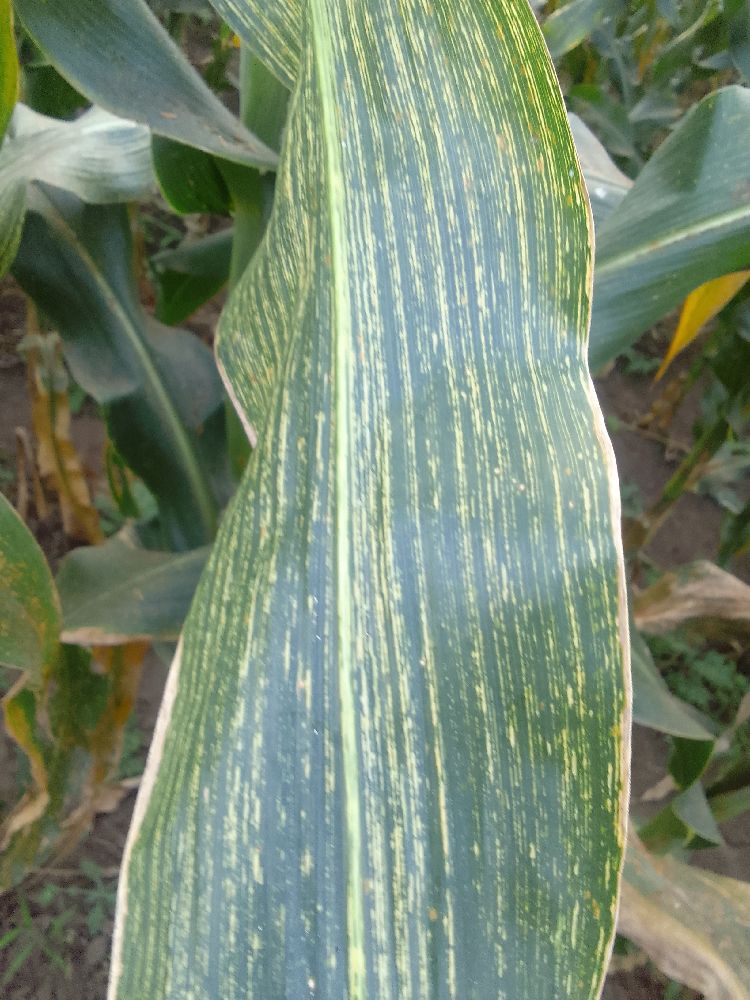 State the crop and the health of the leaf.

maize, maize streak virus
